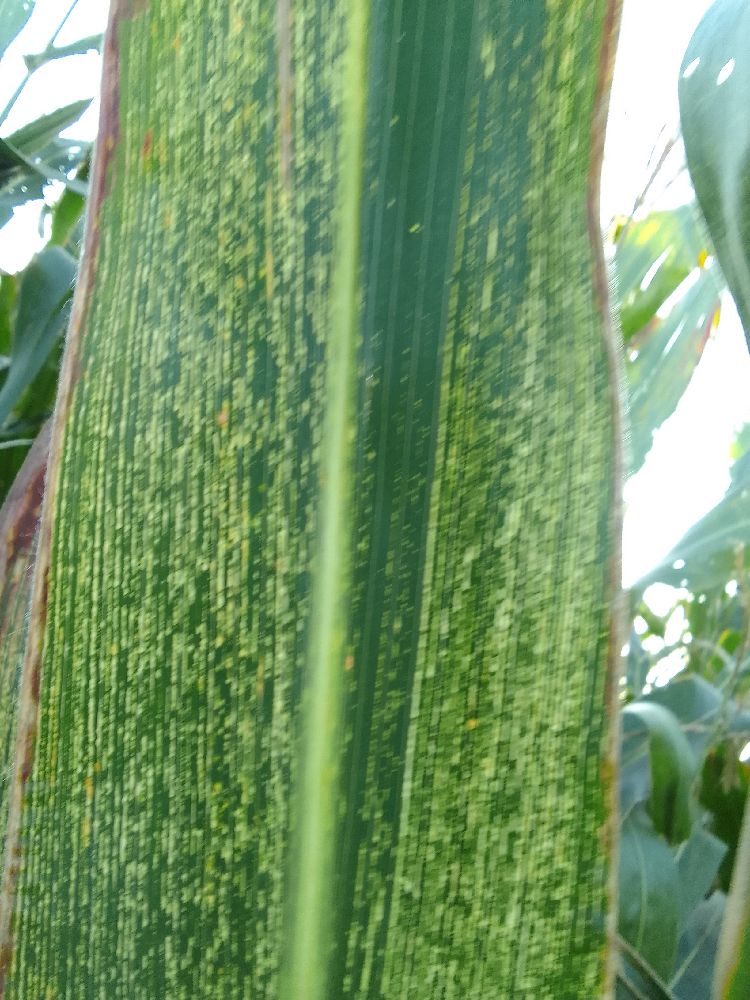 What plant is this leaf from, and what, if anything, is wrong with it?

maize, maize streak virus
